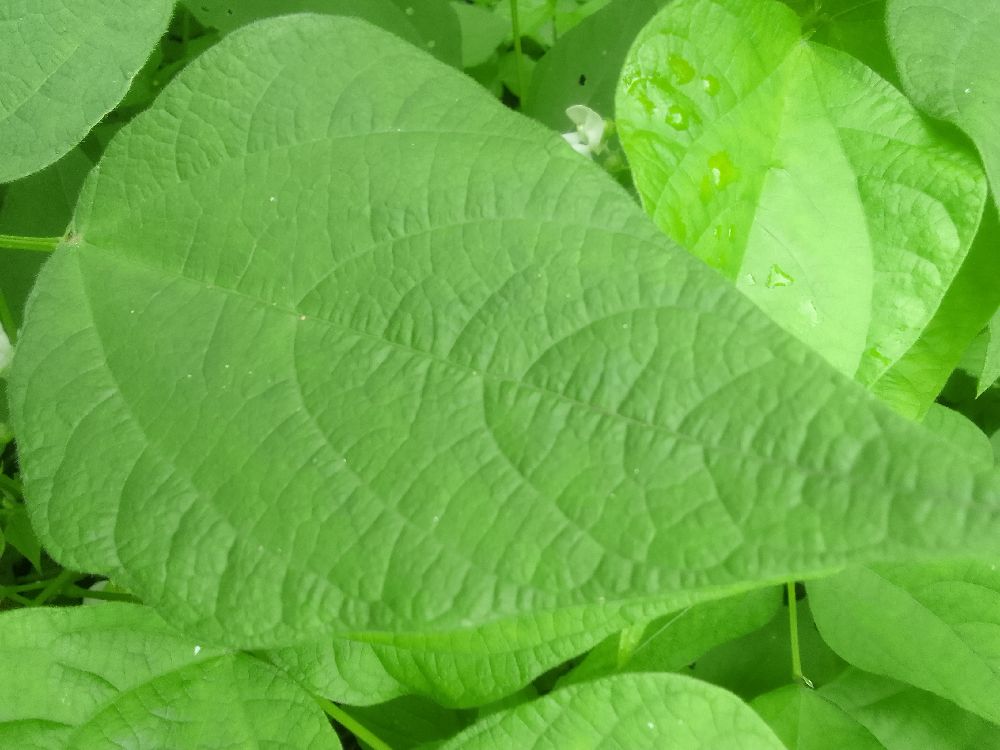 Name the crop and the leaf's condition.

common bean, healthy
